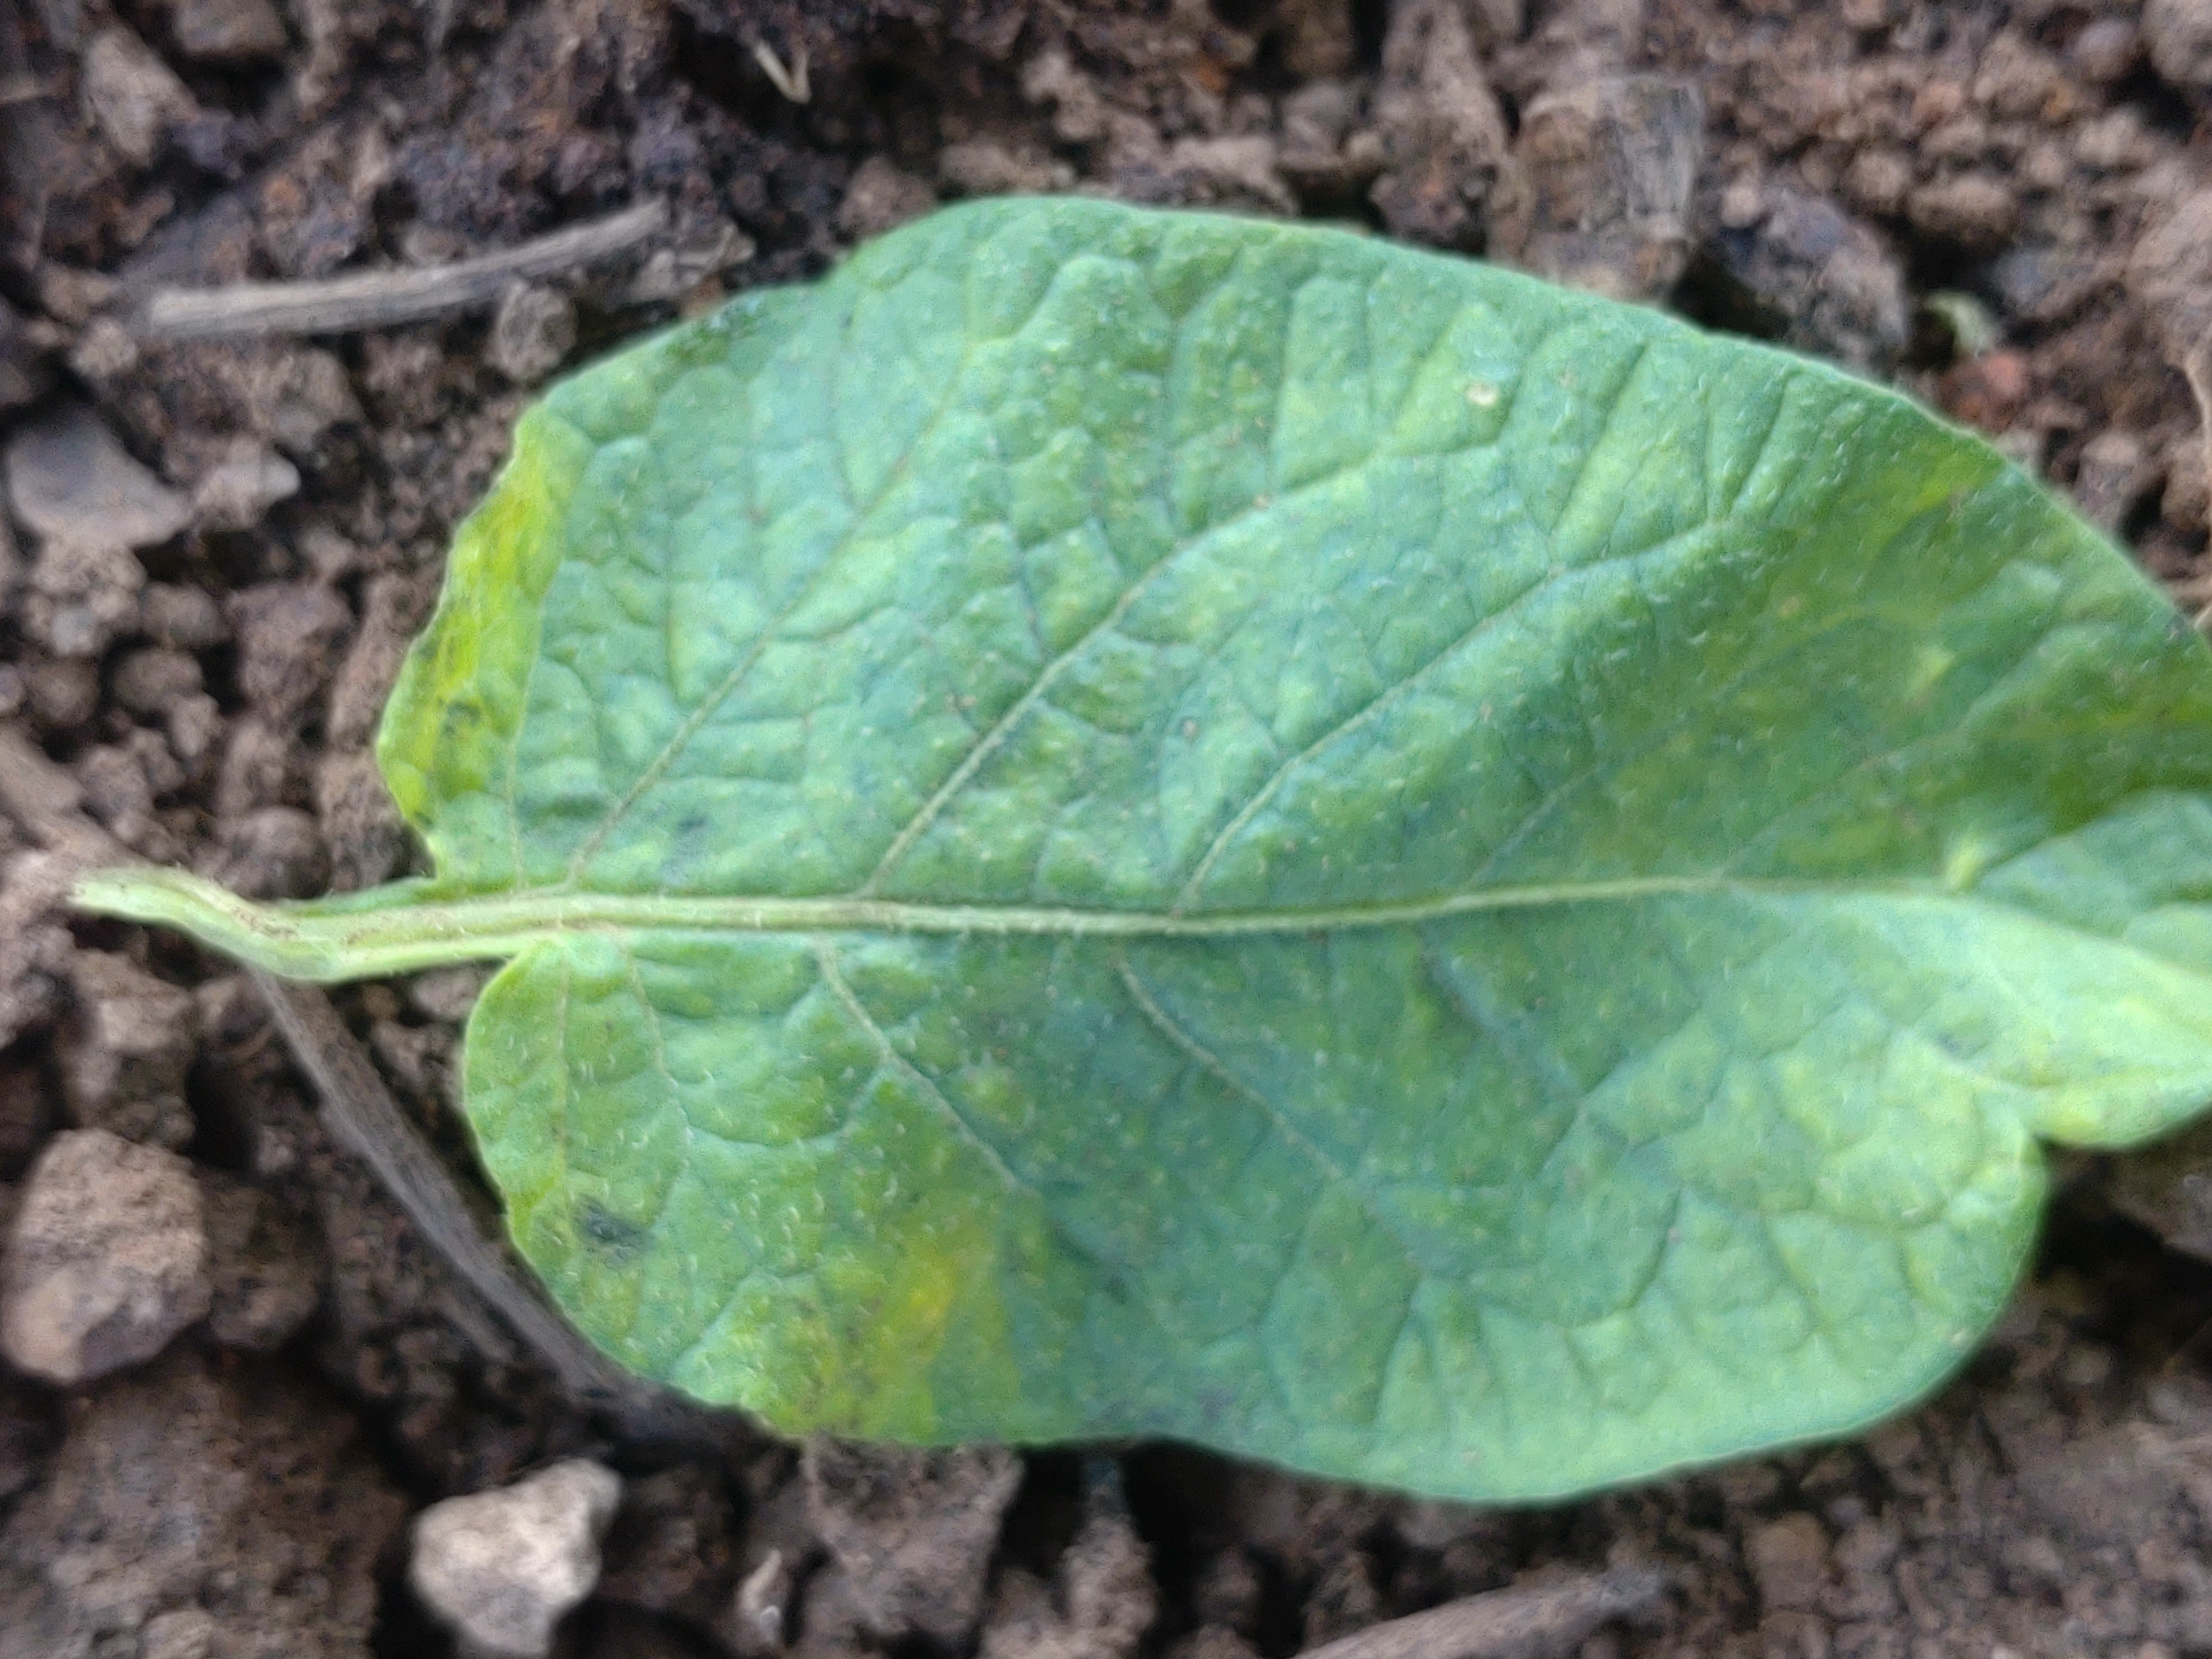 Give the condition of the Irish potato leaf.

late blight
